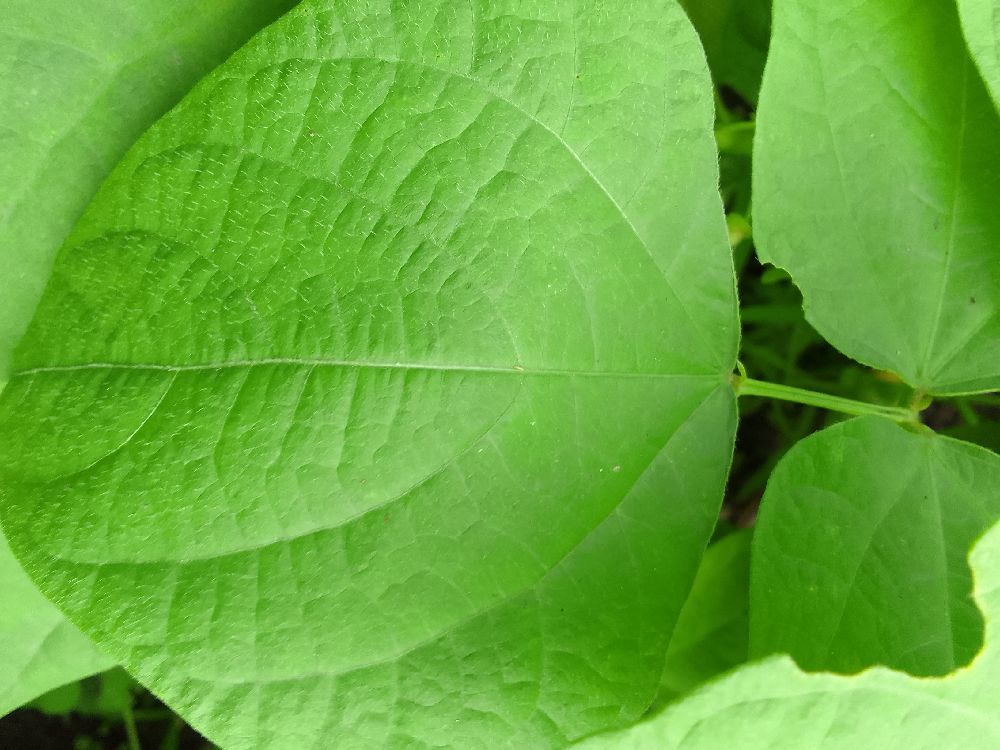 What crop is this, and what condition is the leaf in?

common bean, healthy
